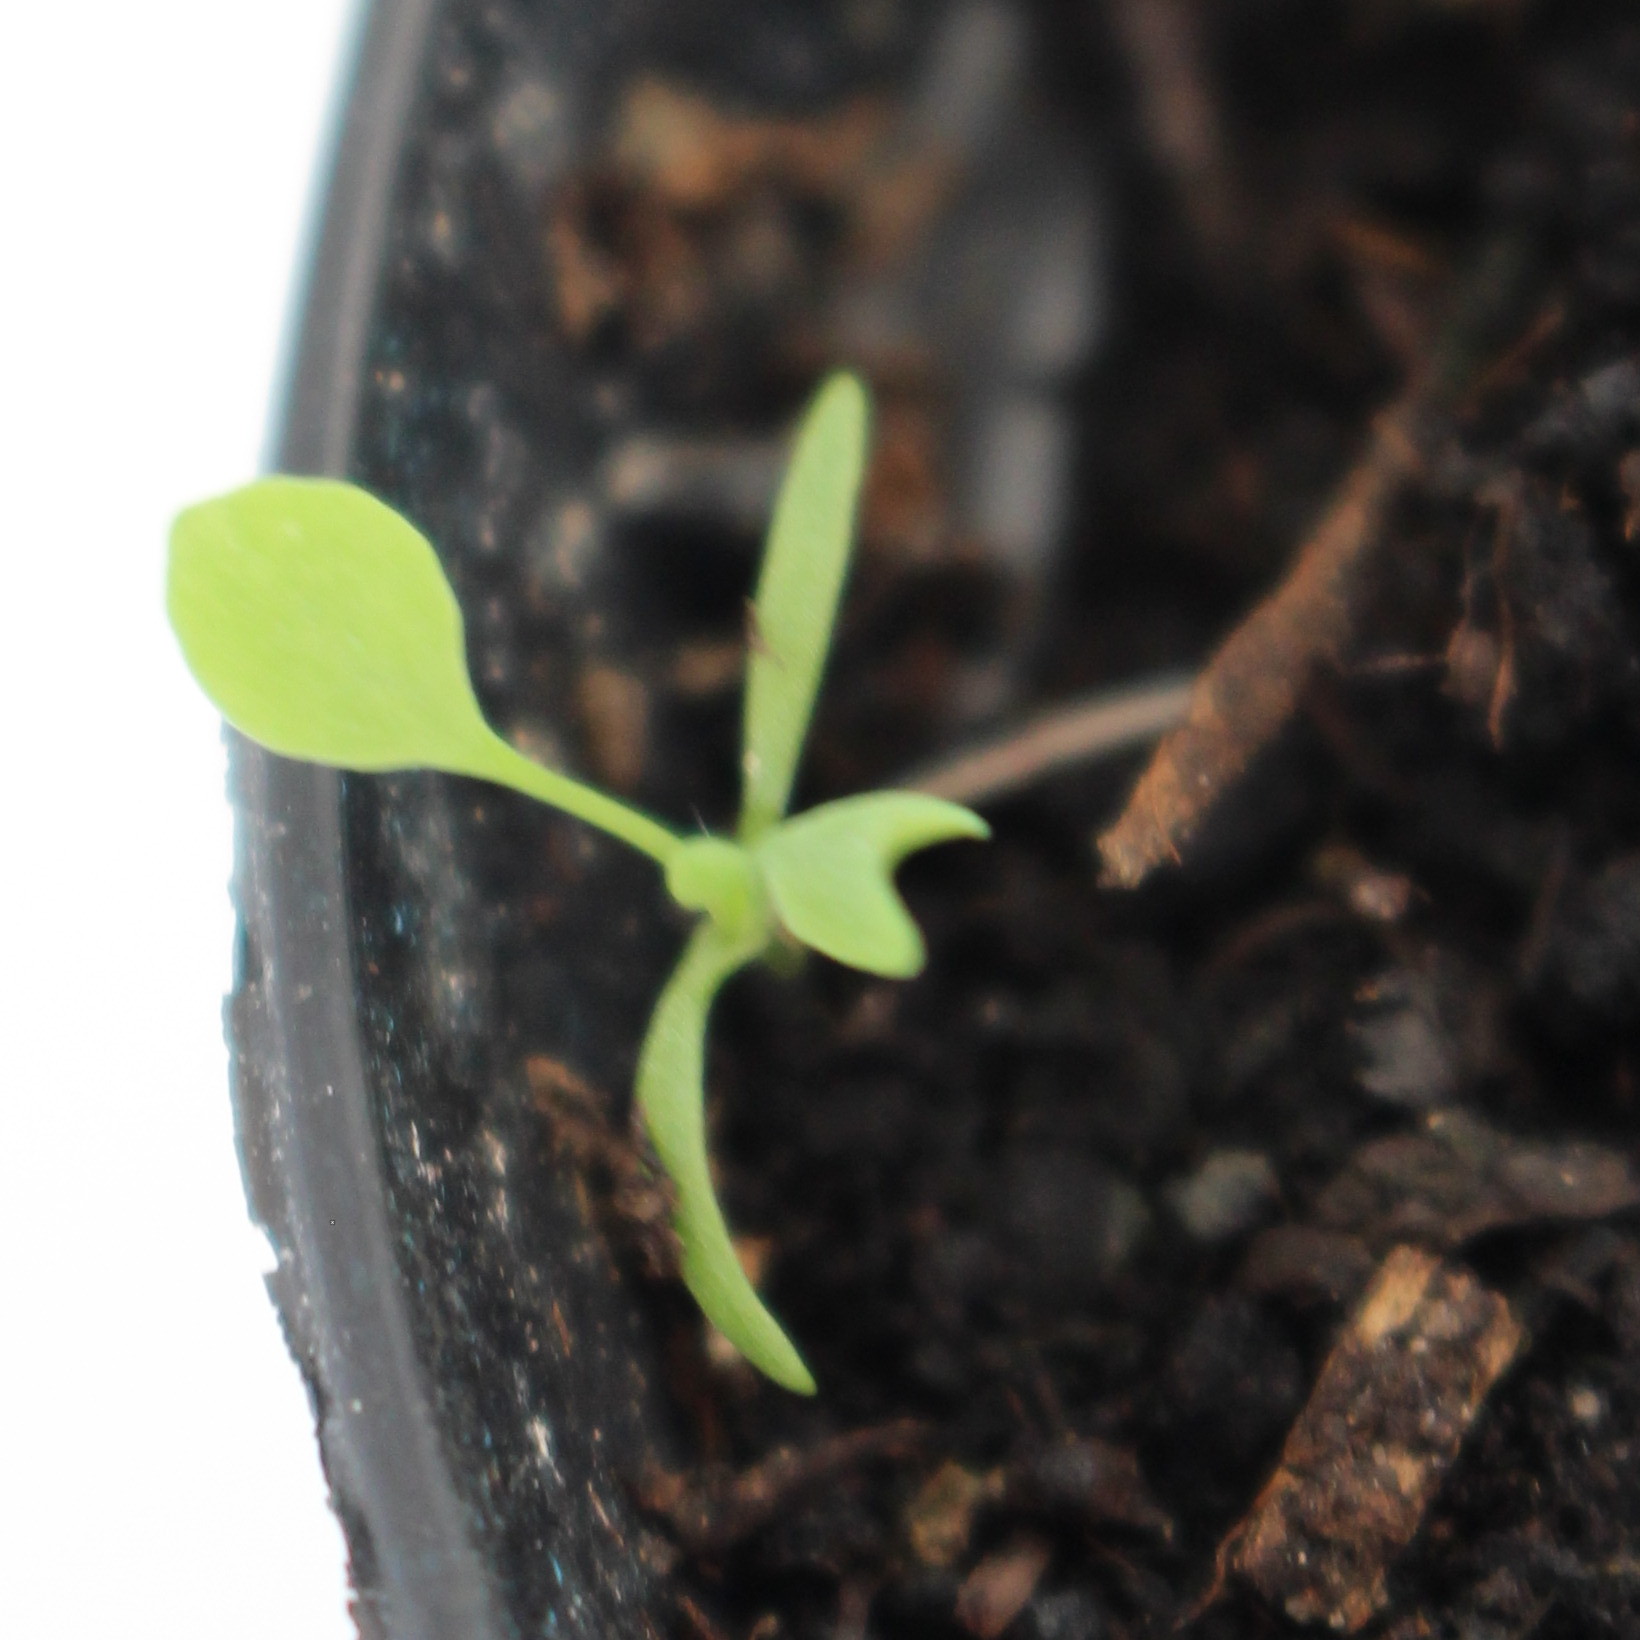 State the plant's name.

Papaver rhoeas
